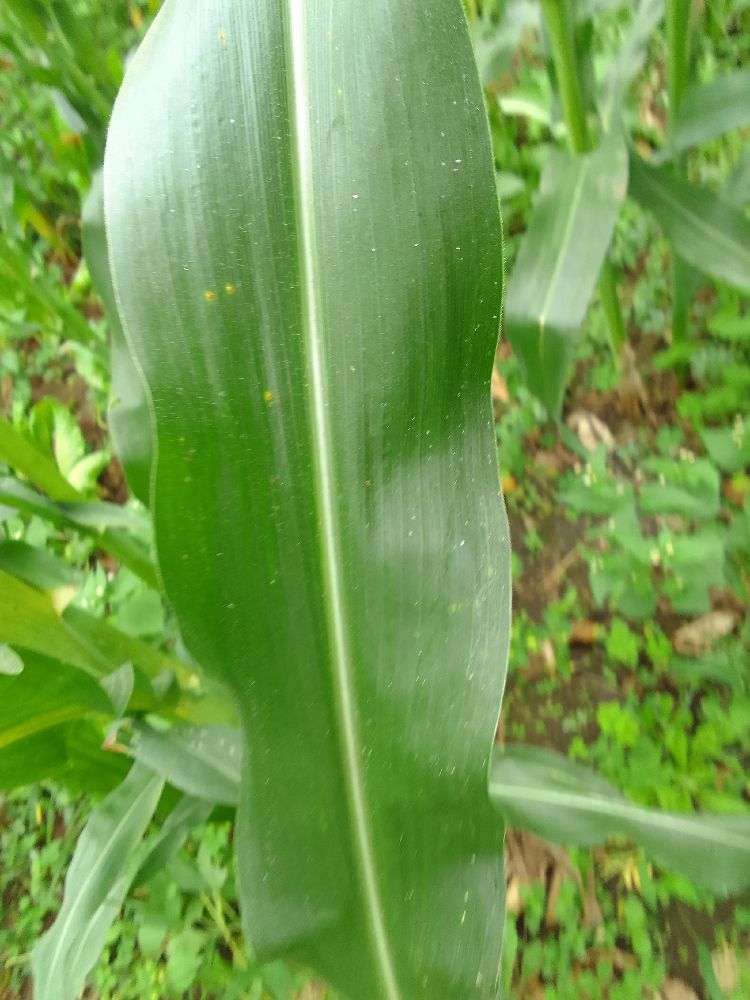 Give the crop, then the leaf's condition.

maize, healthy
